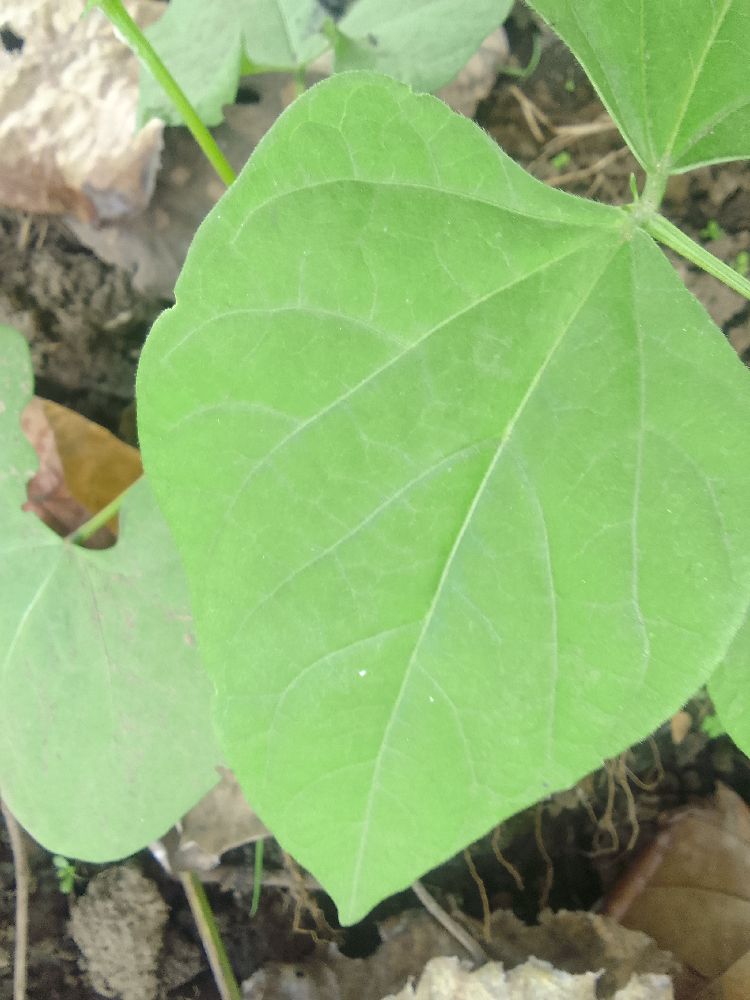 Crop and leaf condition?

common bean, healthy
